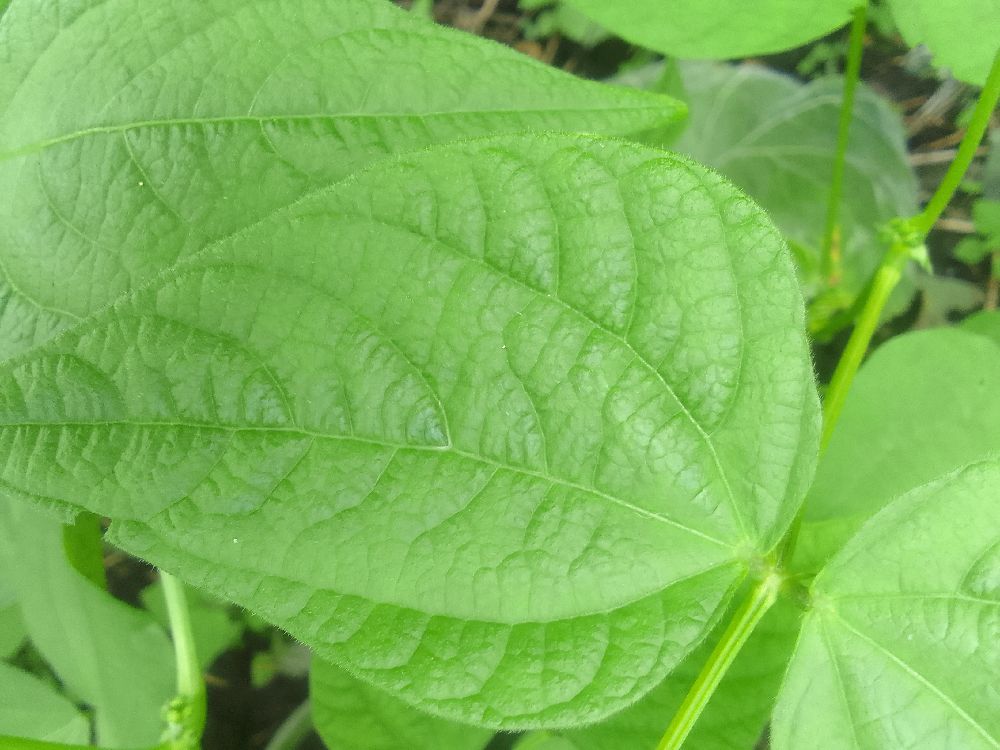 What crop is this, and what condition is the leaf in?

common bean, healthy
